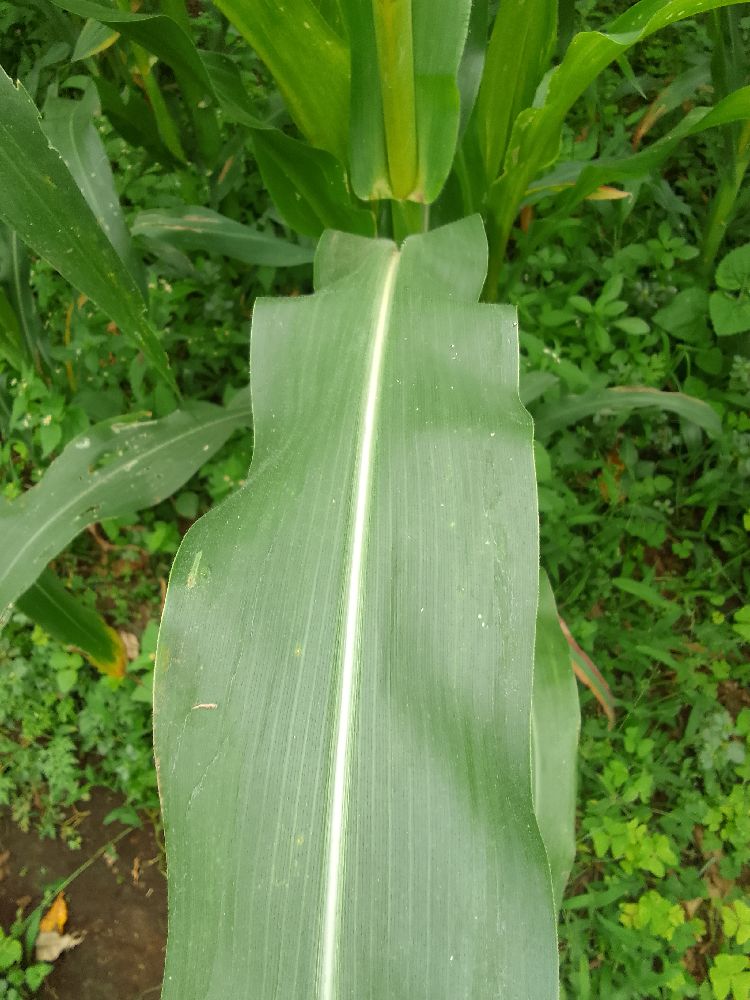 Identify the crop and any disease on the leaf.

maize, healthy
